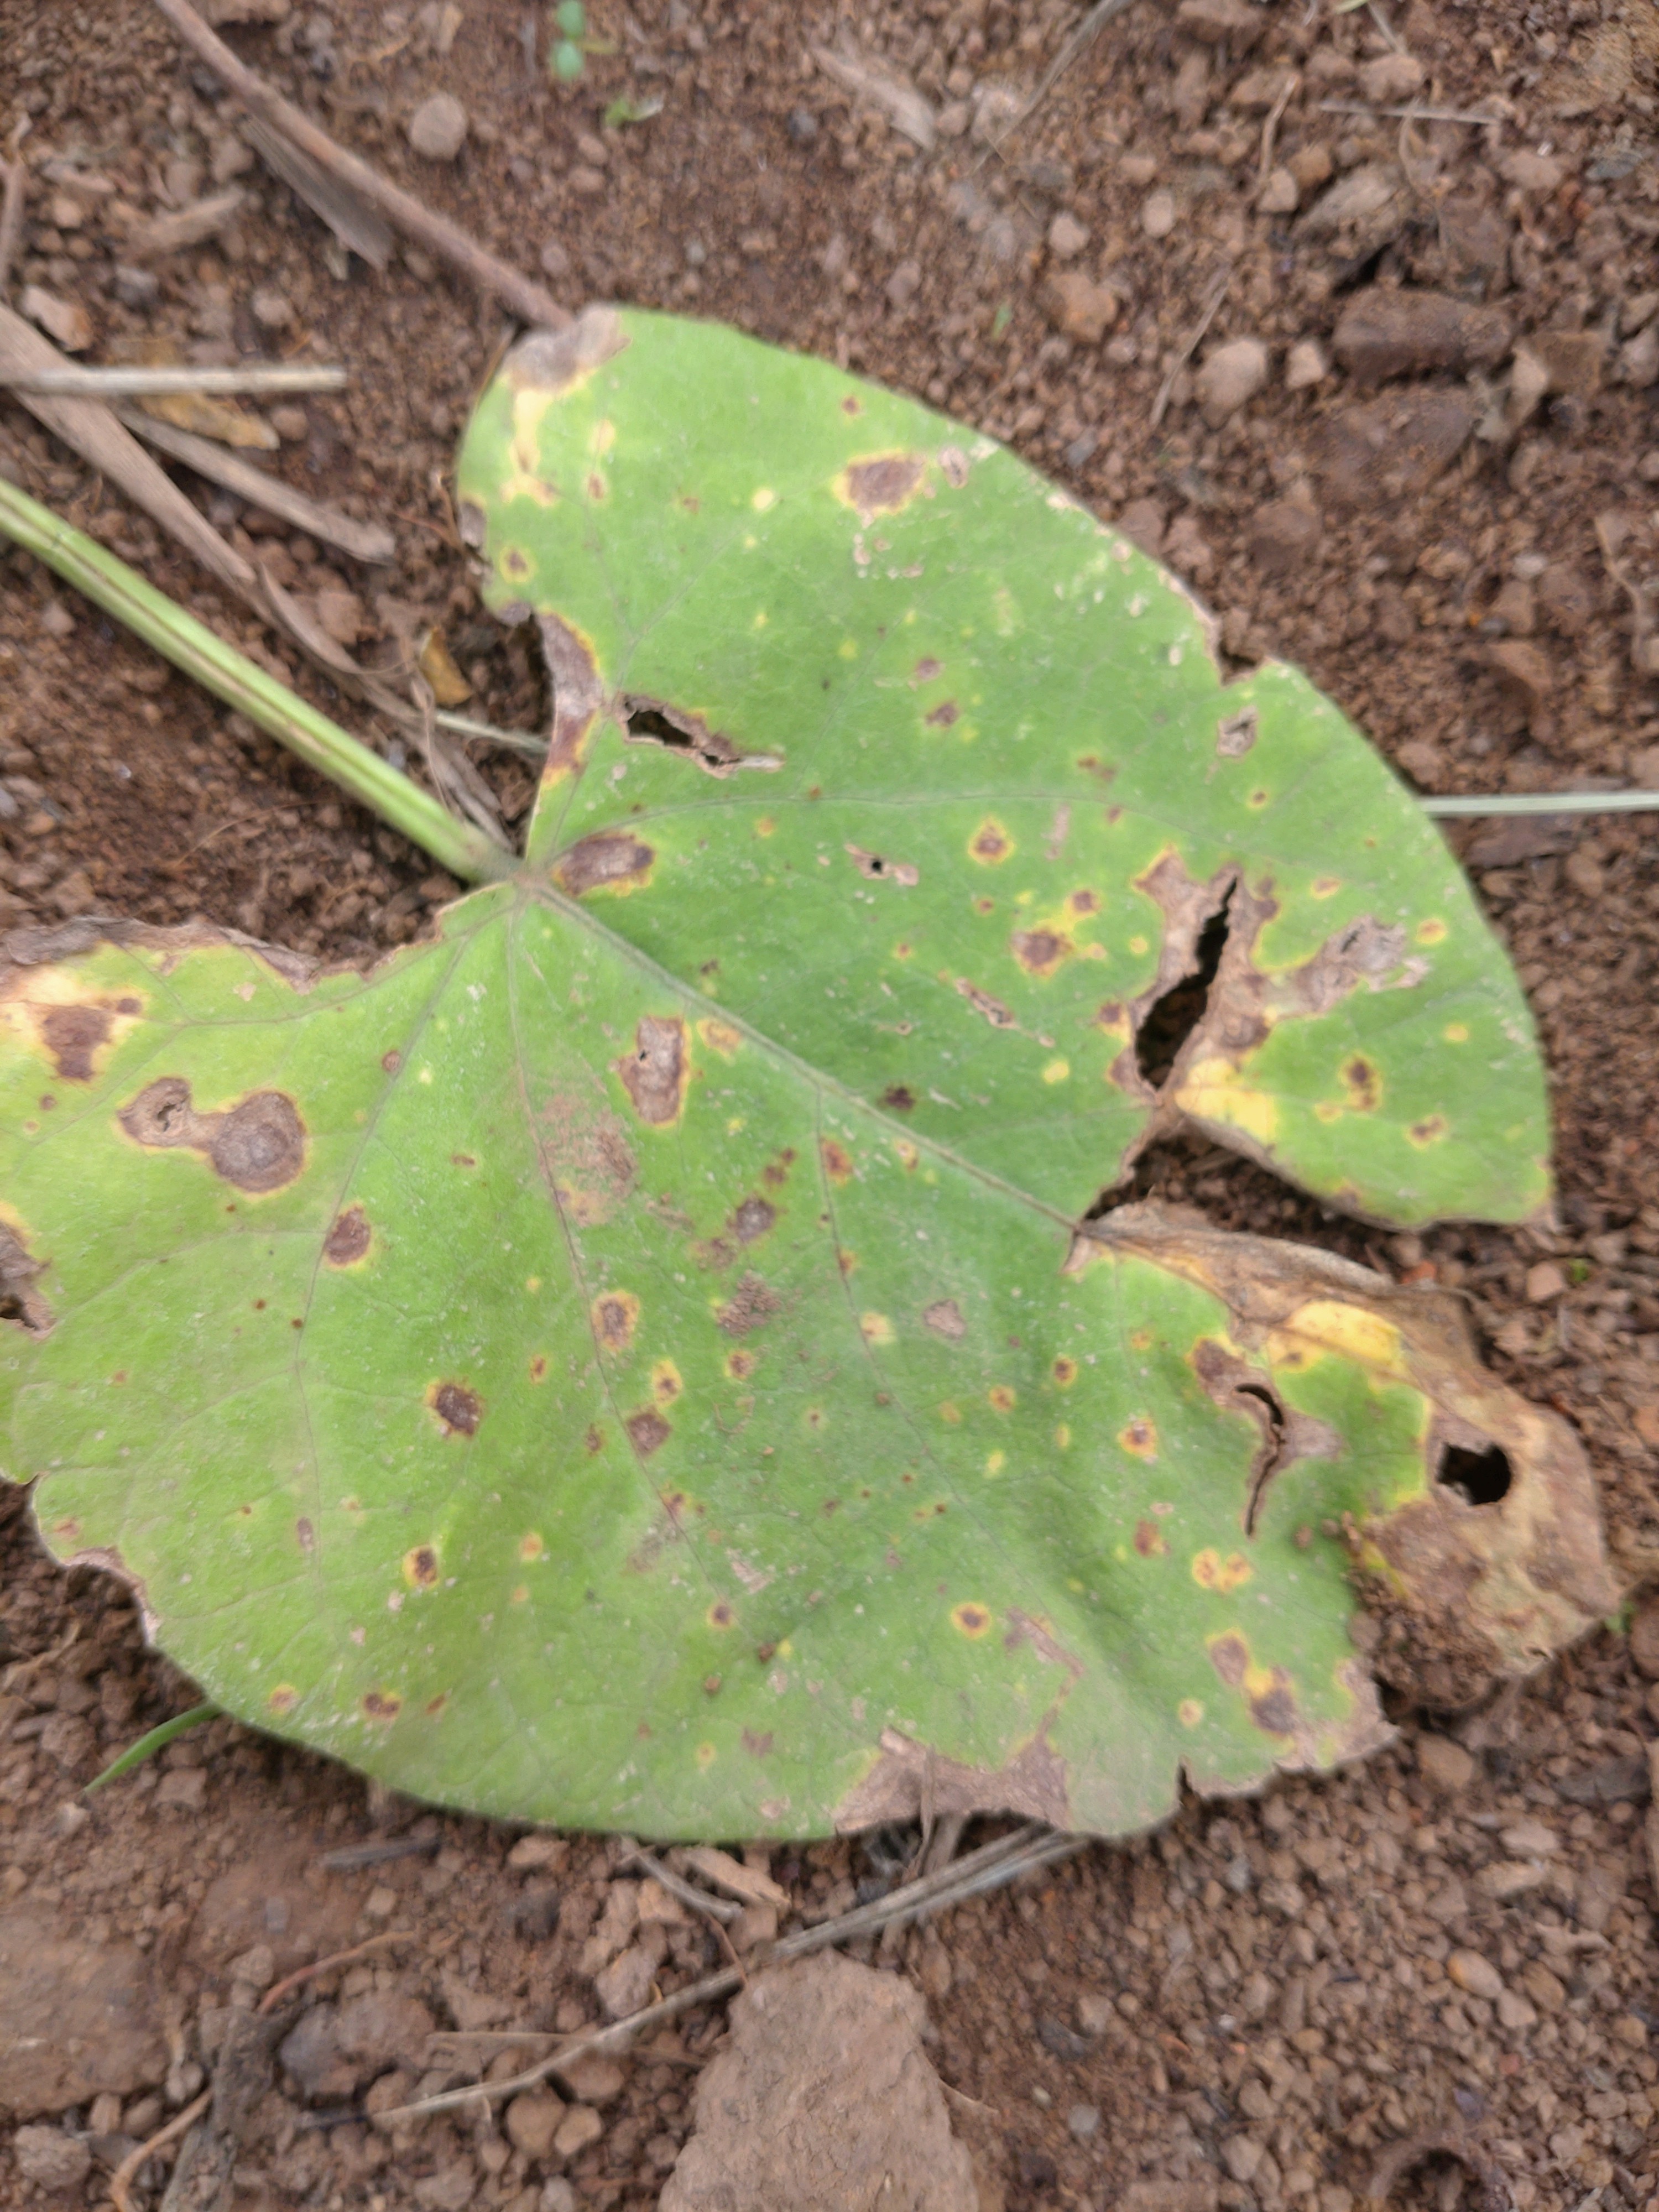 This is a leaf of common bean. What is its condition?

rust
